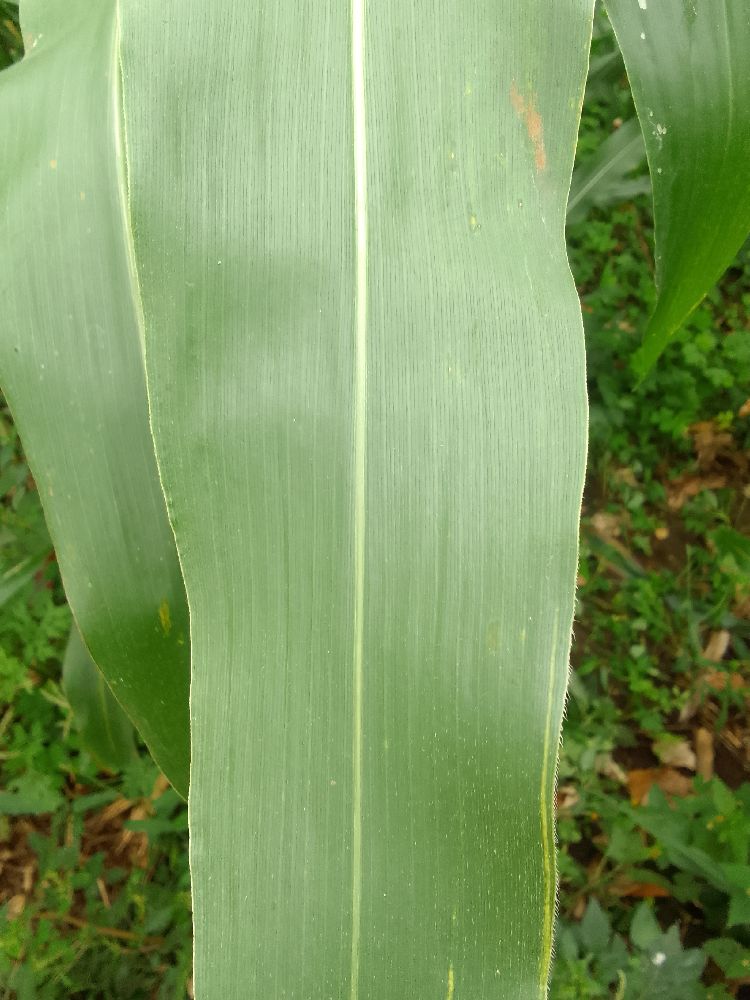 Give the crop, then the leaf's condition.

maize, healthy
